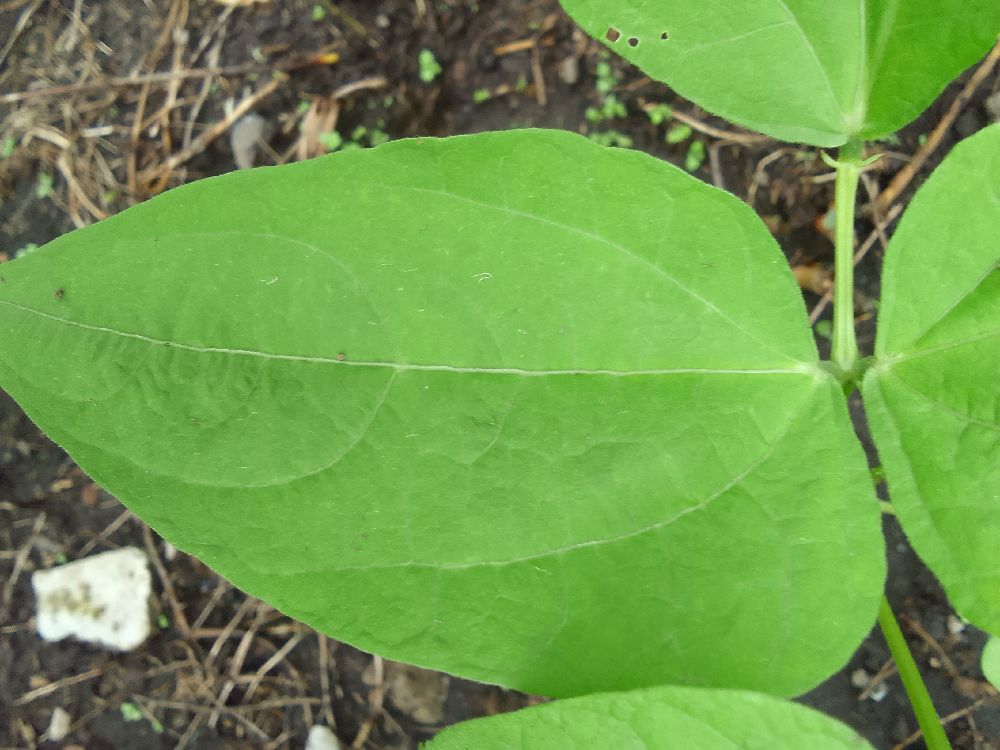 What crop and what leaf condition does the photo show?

common bean, healthy
